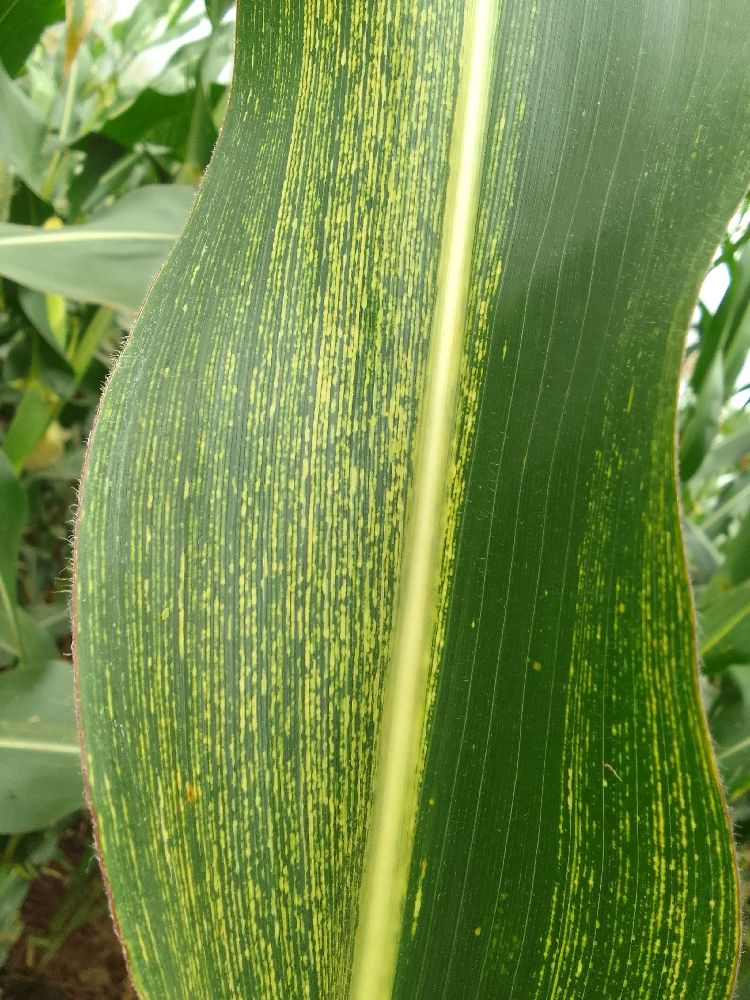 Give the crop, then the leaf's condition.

maize, maize streak virus
